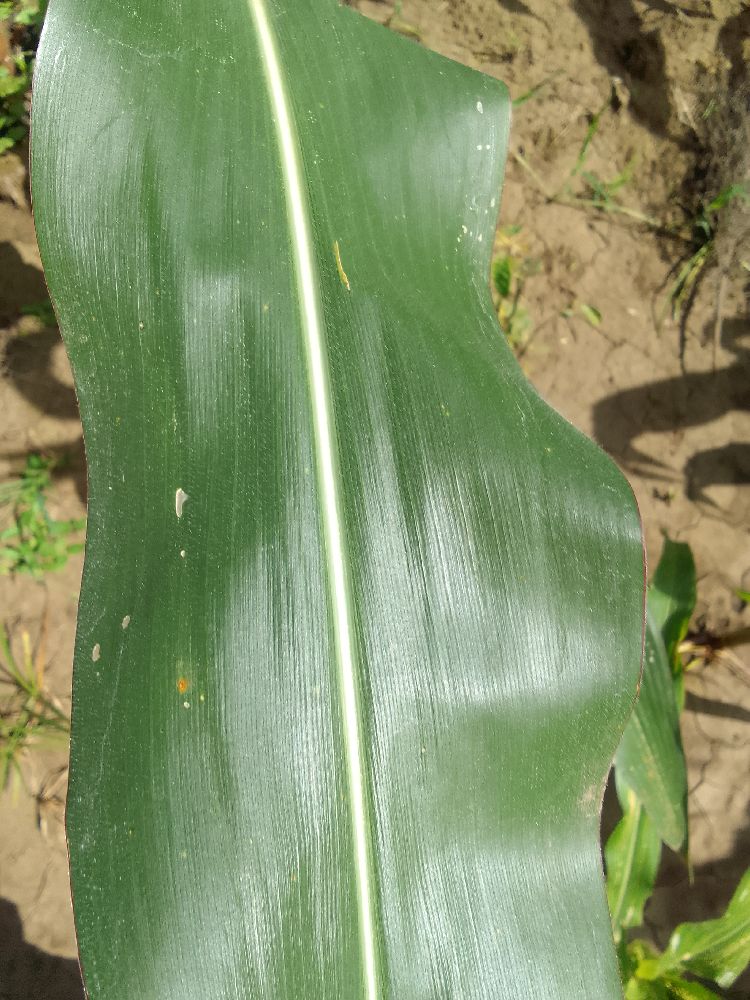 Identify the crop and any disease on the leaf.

maize, healthy
